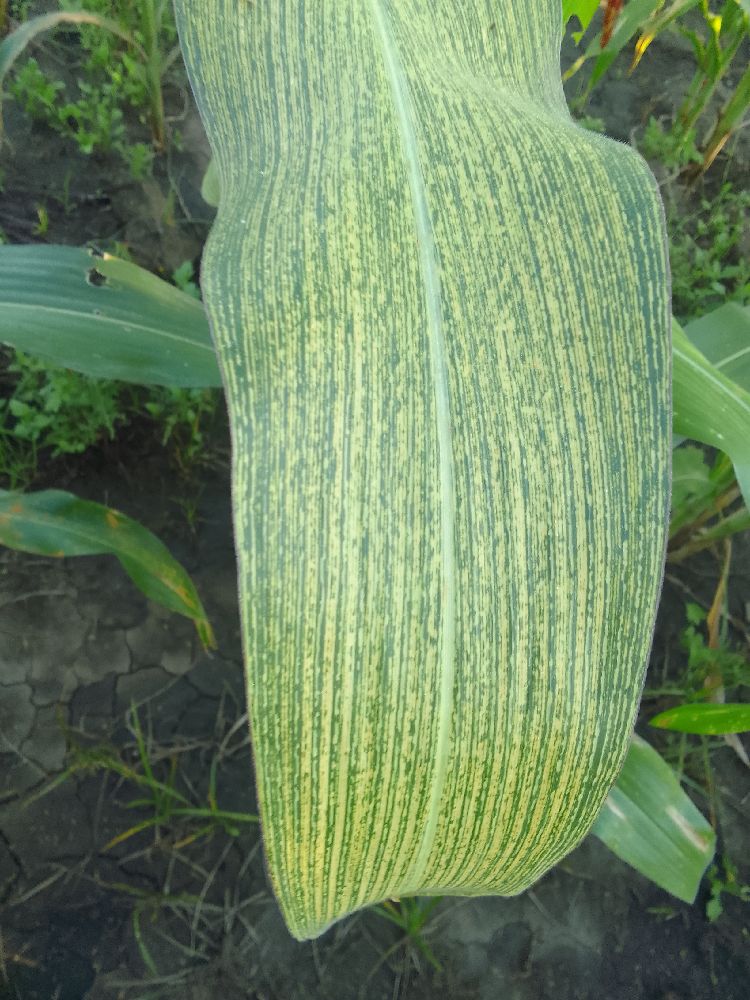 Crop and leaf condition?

maize, maize streak virus
